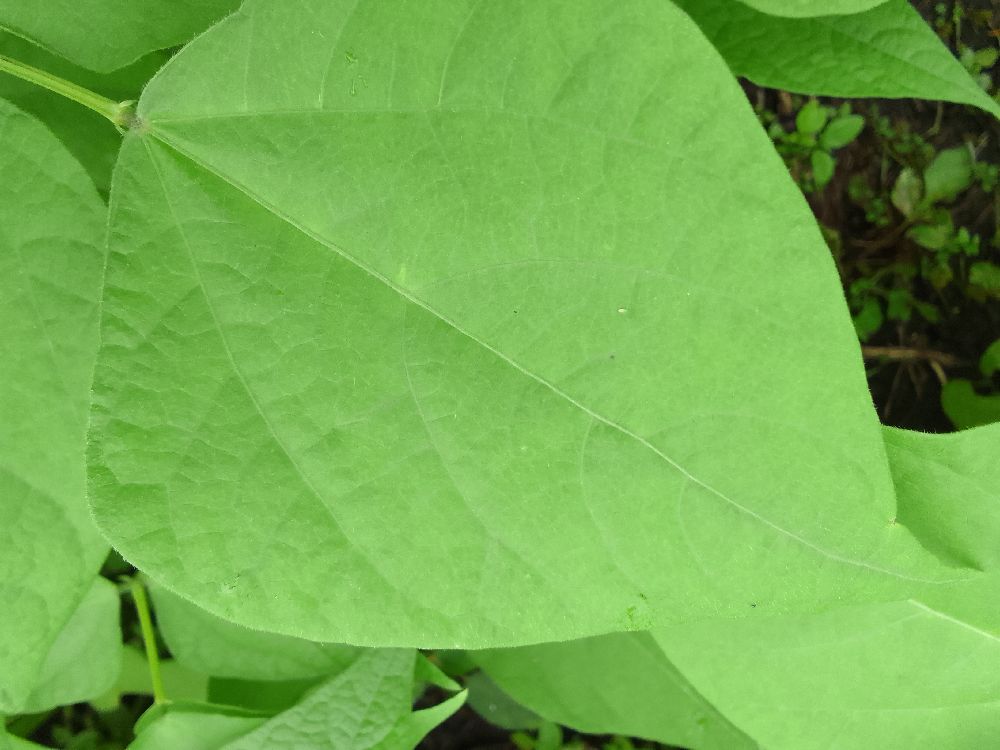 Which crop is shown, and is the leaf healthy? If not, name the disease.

maize, healthy
